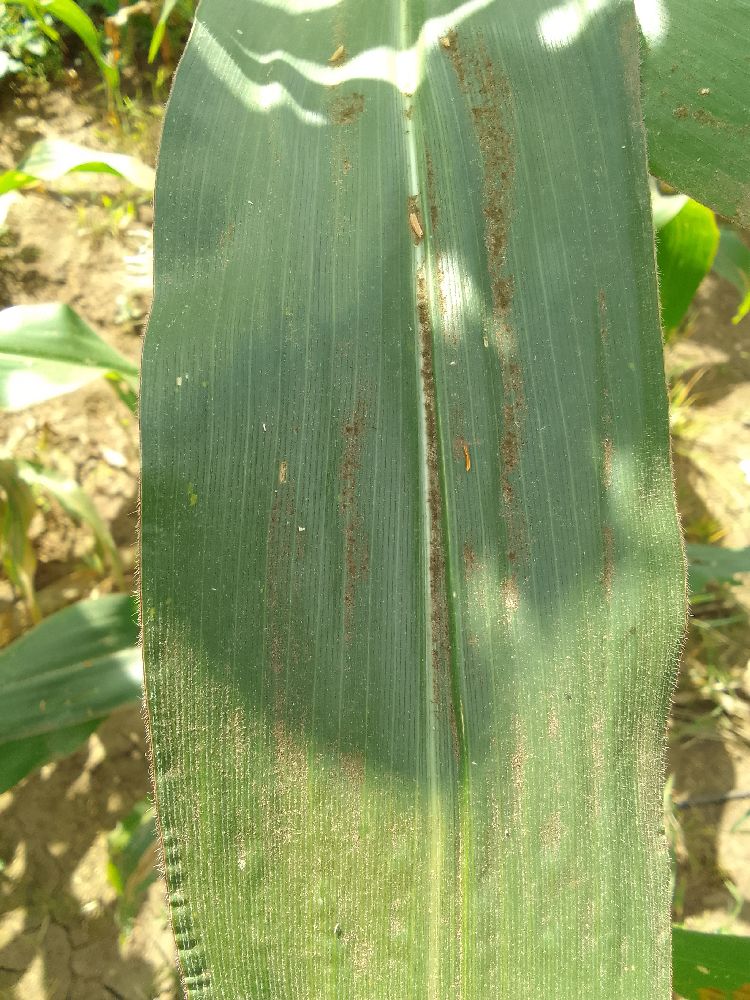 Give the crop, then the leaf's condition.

maize, healthy
